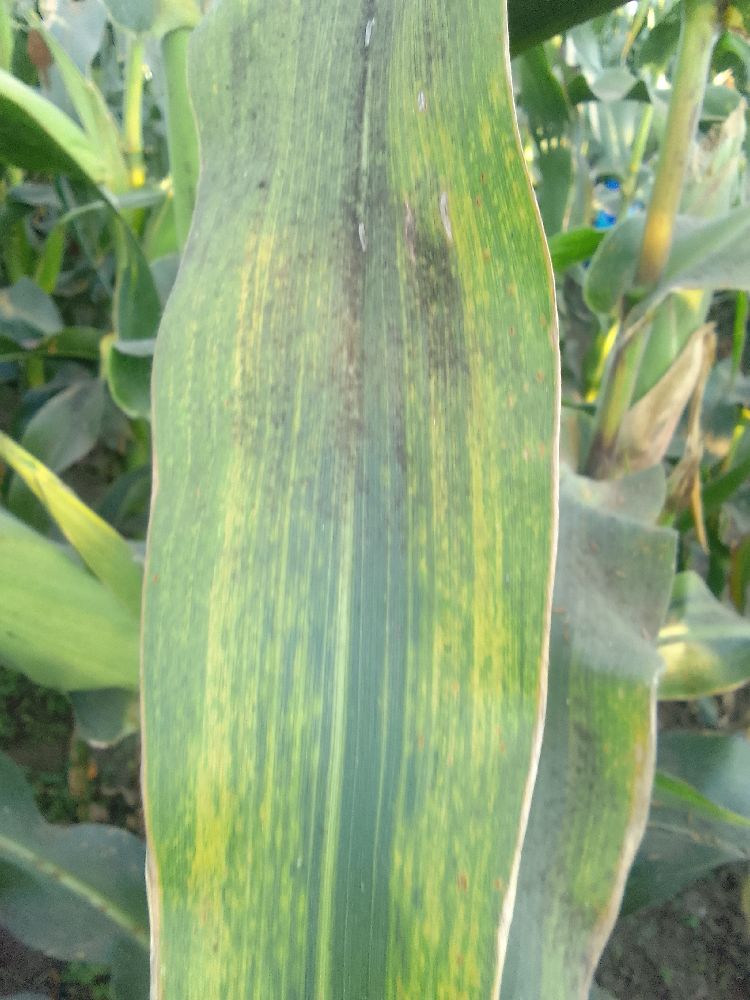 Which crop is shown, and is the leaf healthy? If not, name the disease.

maize, maize streak virus
